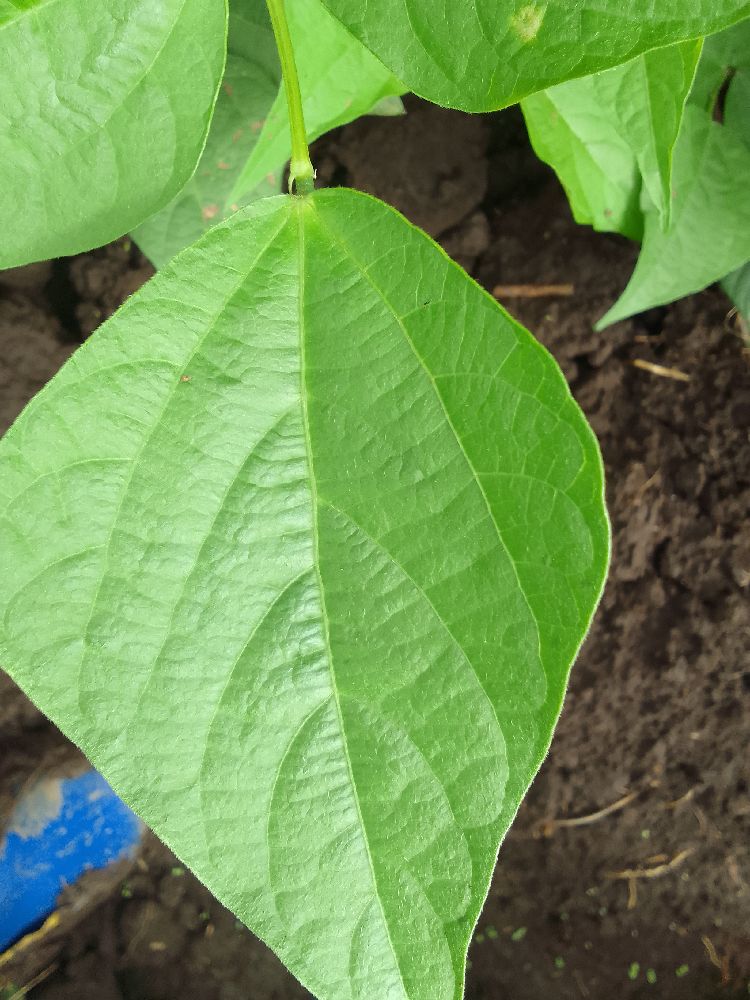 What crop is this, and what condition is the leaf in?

common bean, healthy
